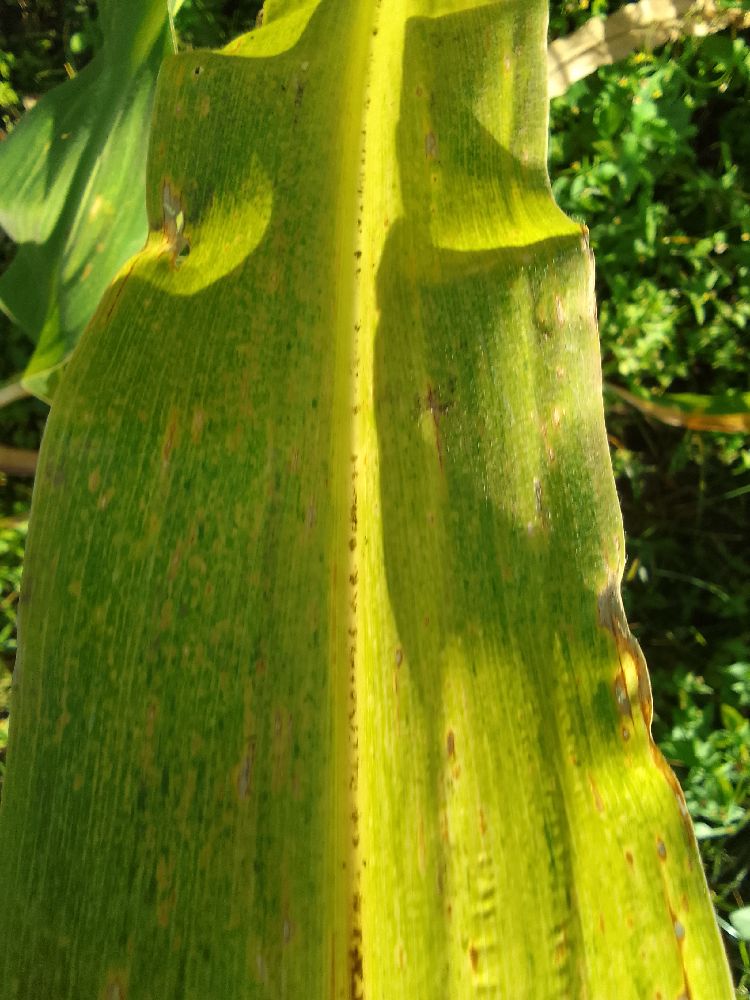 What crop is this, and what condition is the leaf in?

maize, maize lethal necrosis
